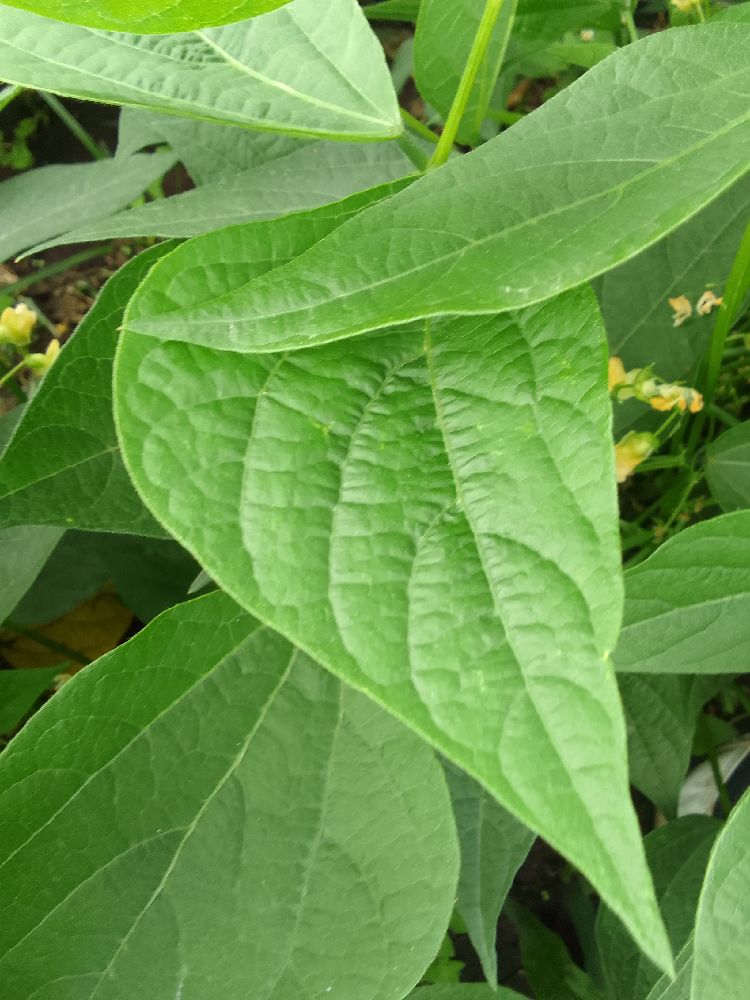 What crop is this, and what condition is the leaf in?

common bean, healthy
